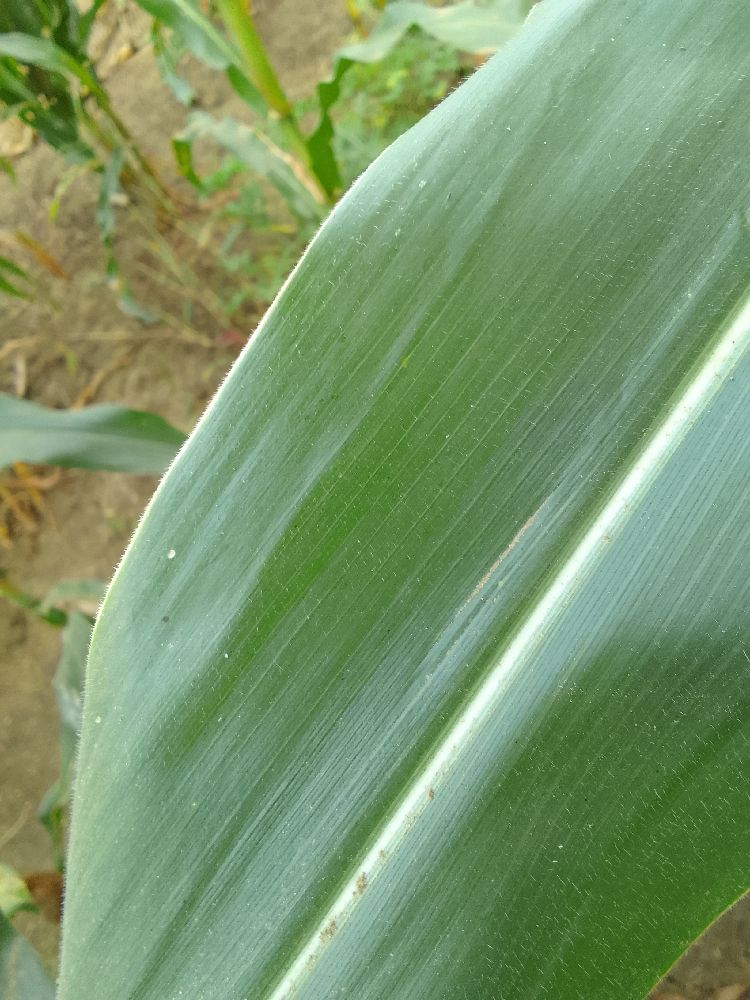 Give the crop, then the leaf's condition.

maize, healthy
